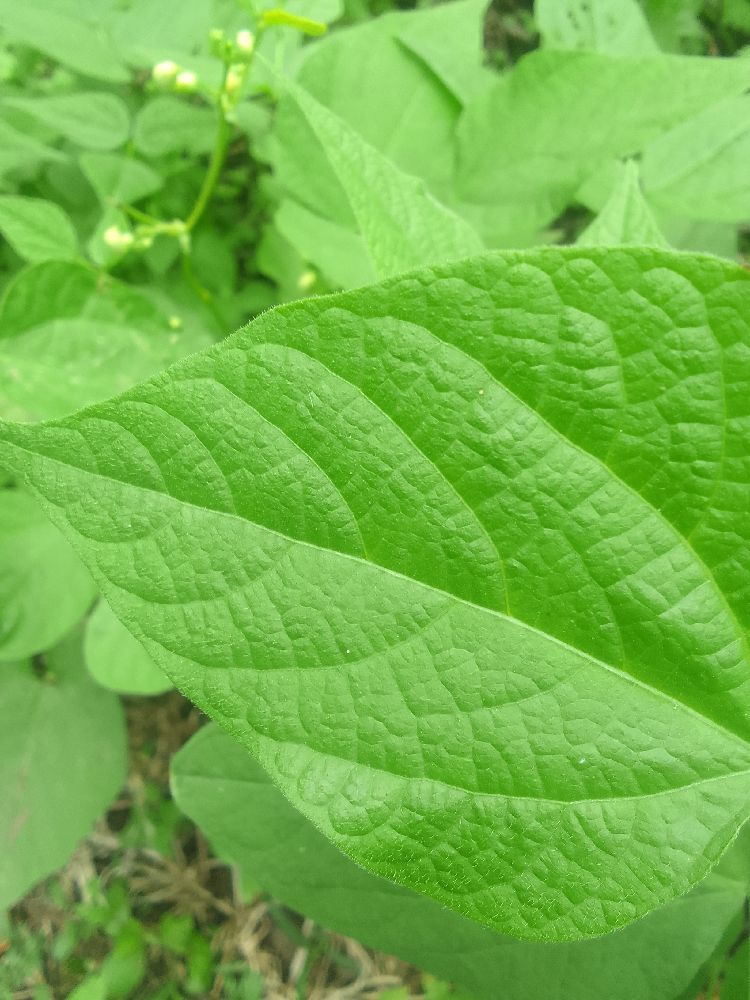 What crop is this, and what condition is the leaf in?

common bean, healthy
